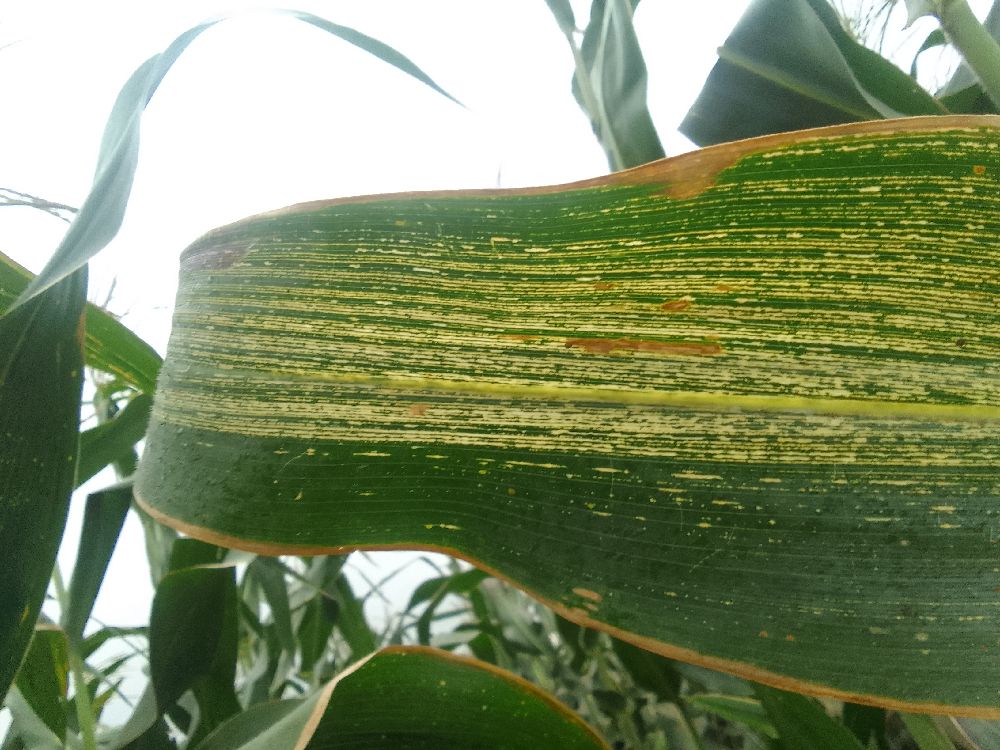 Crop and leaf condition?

maize, maize streak virus
